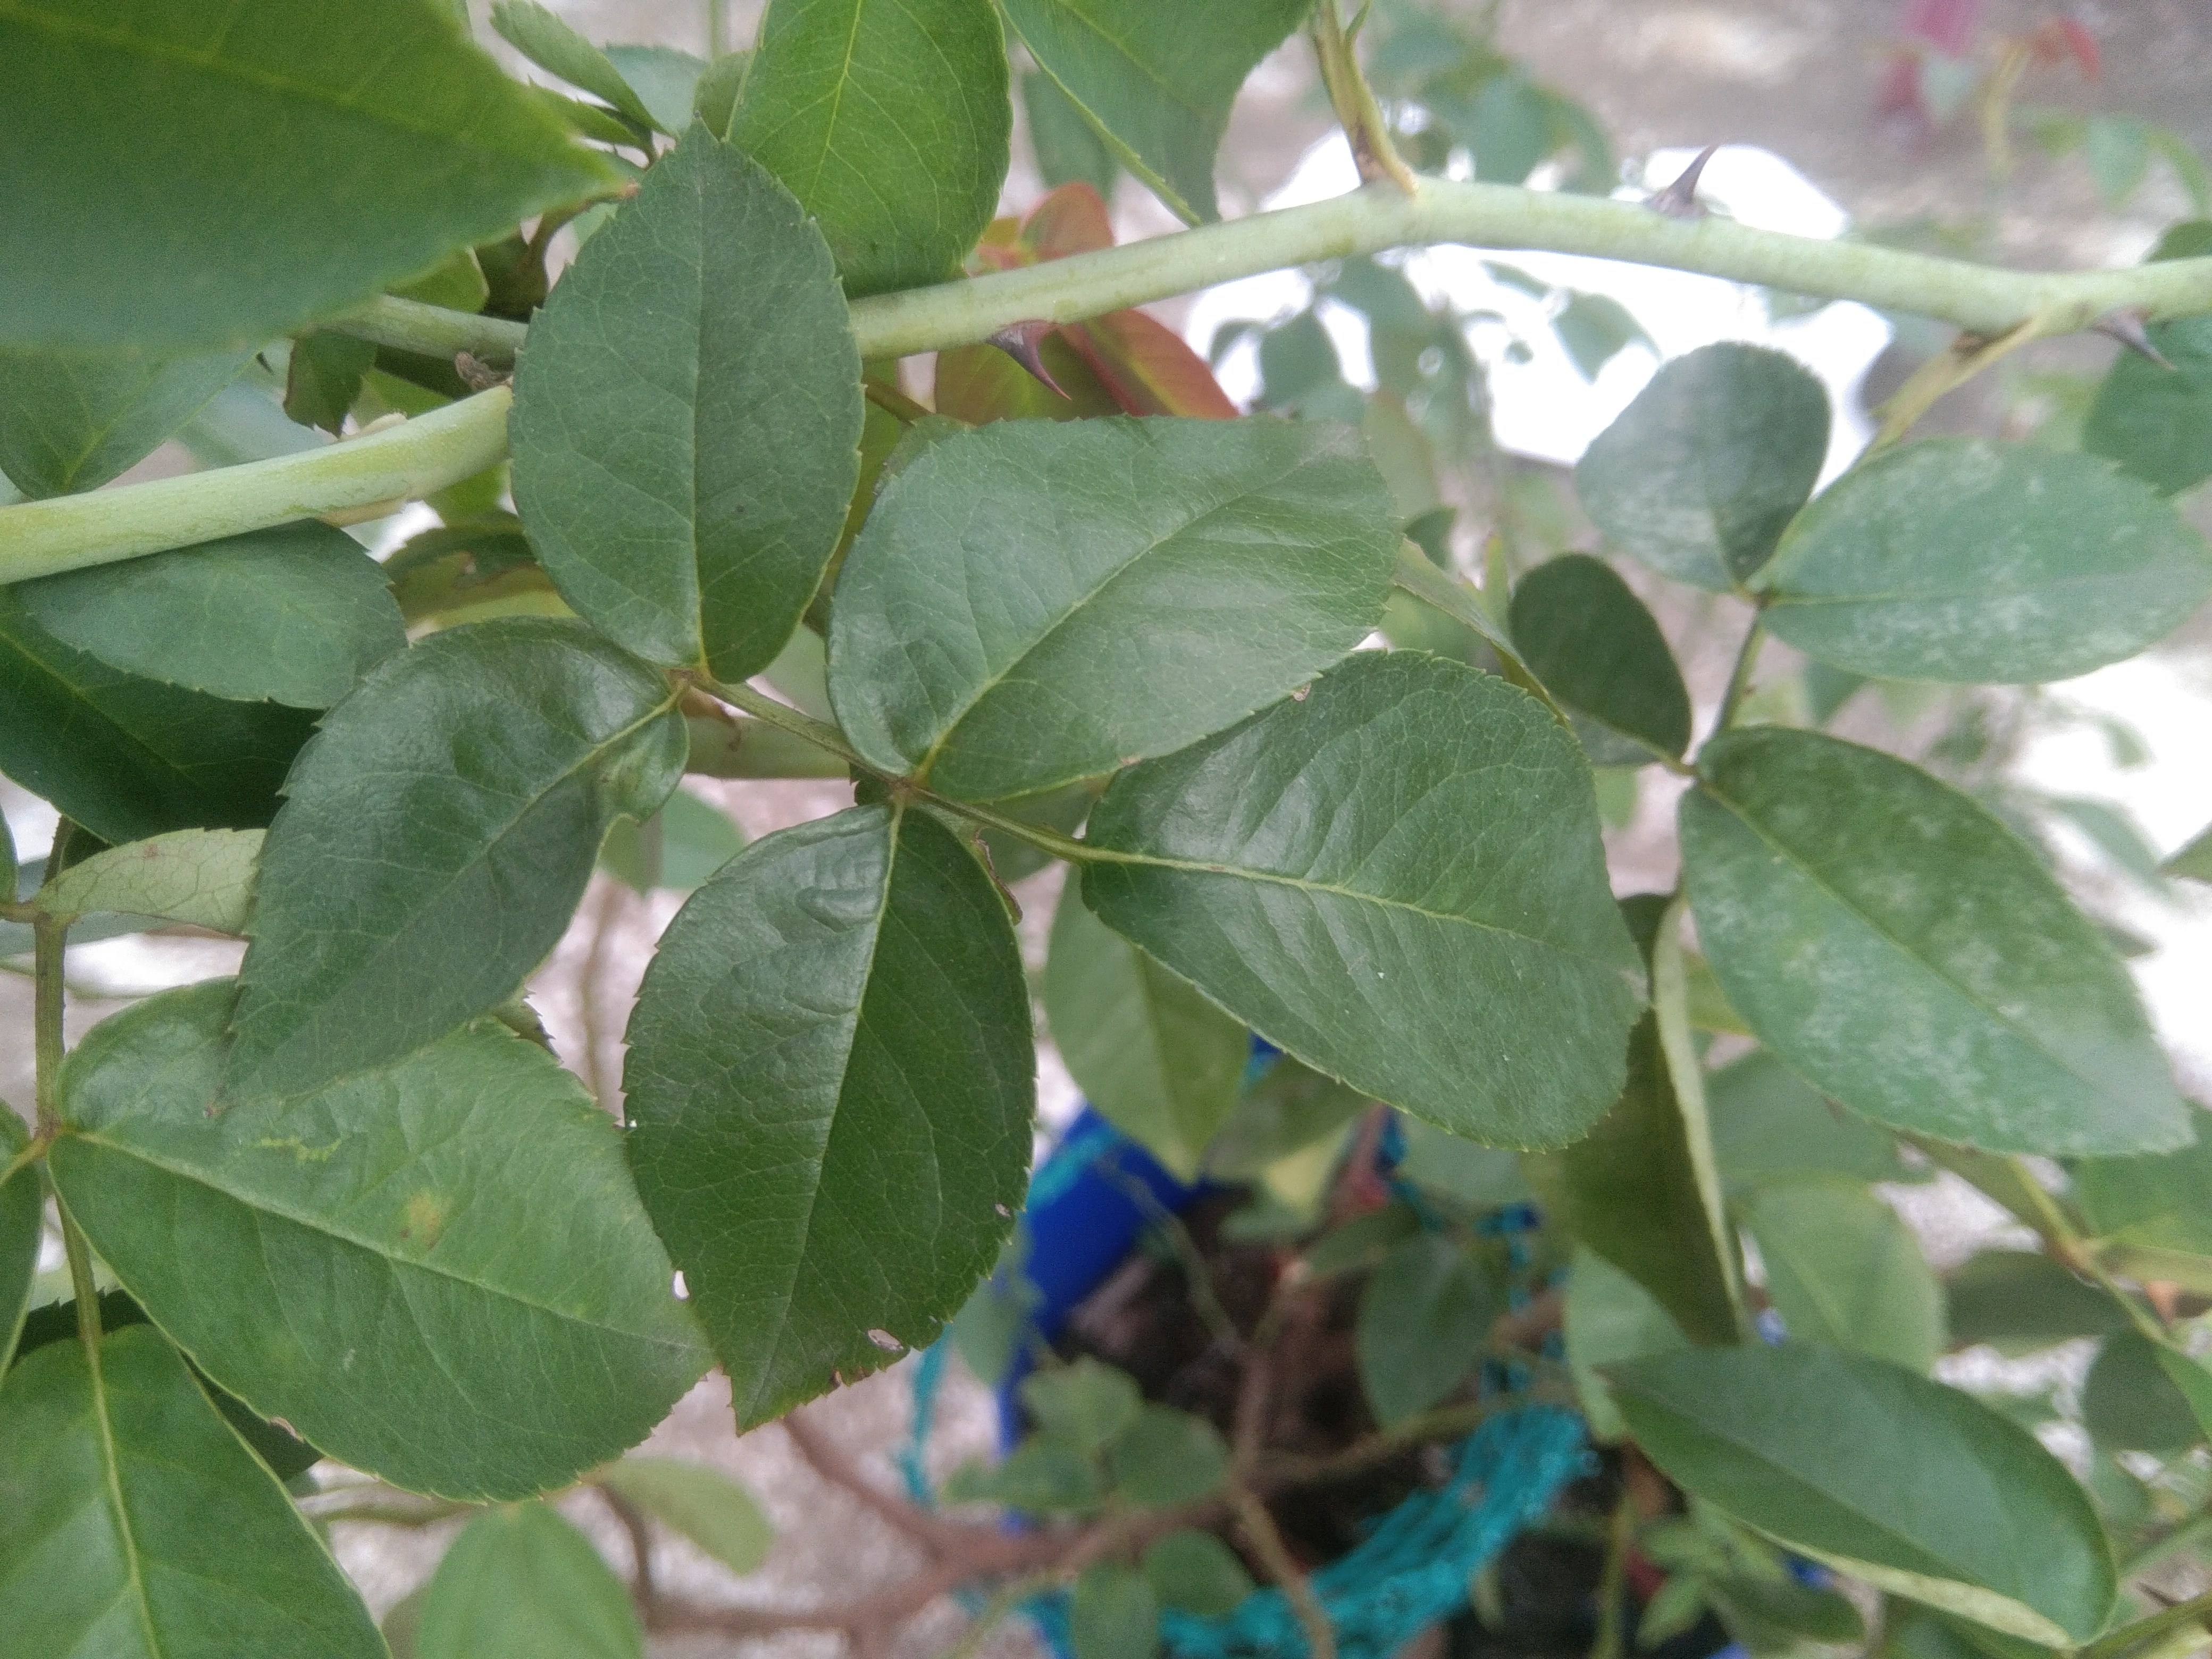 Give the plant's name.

rose
